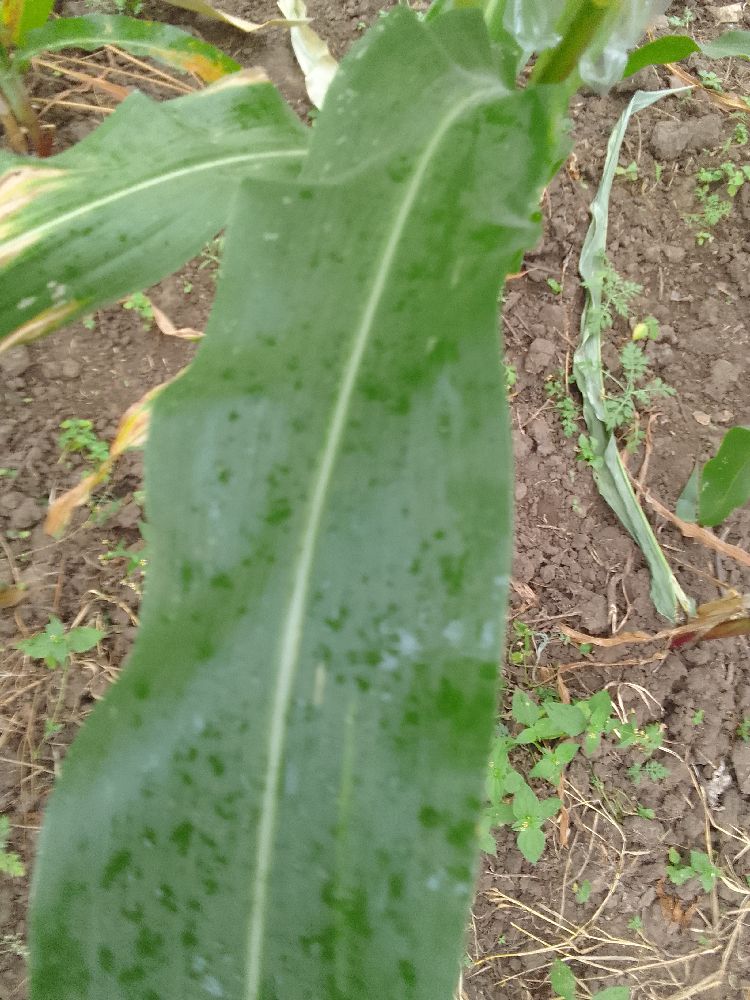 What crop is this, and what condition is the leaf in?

maize, healthy
